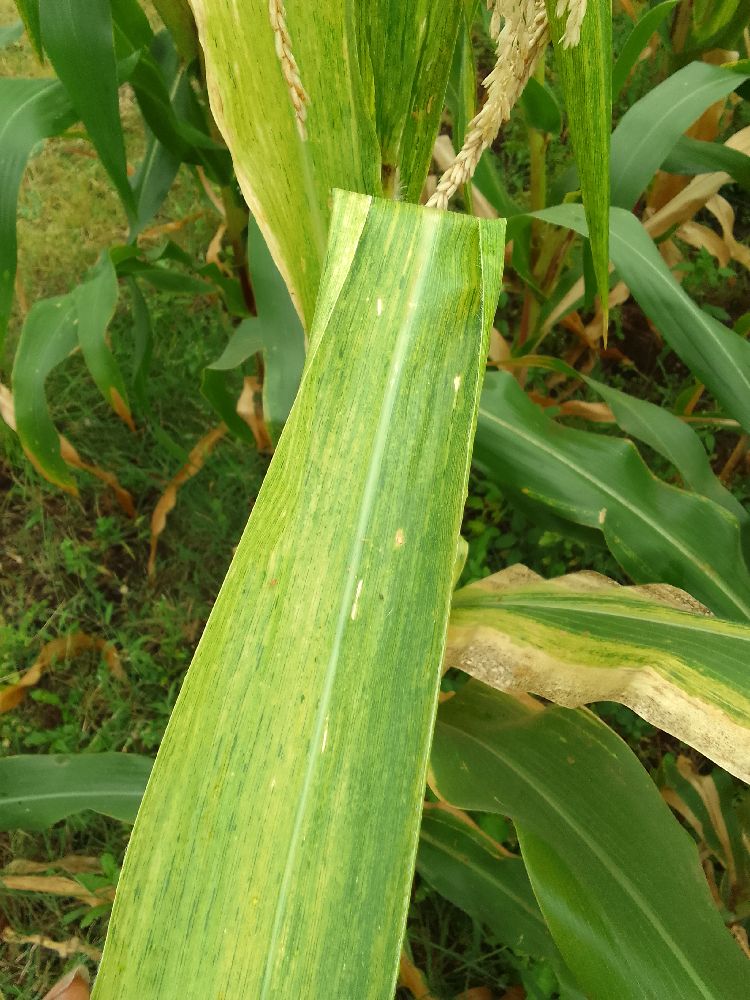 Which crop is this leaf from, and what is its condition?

maize, maize lethal necrosis
